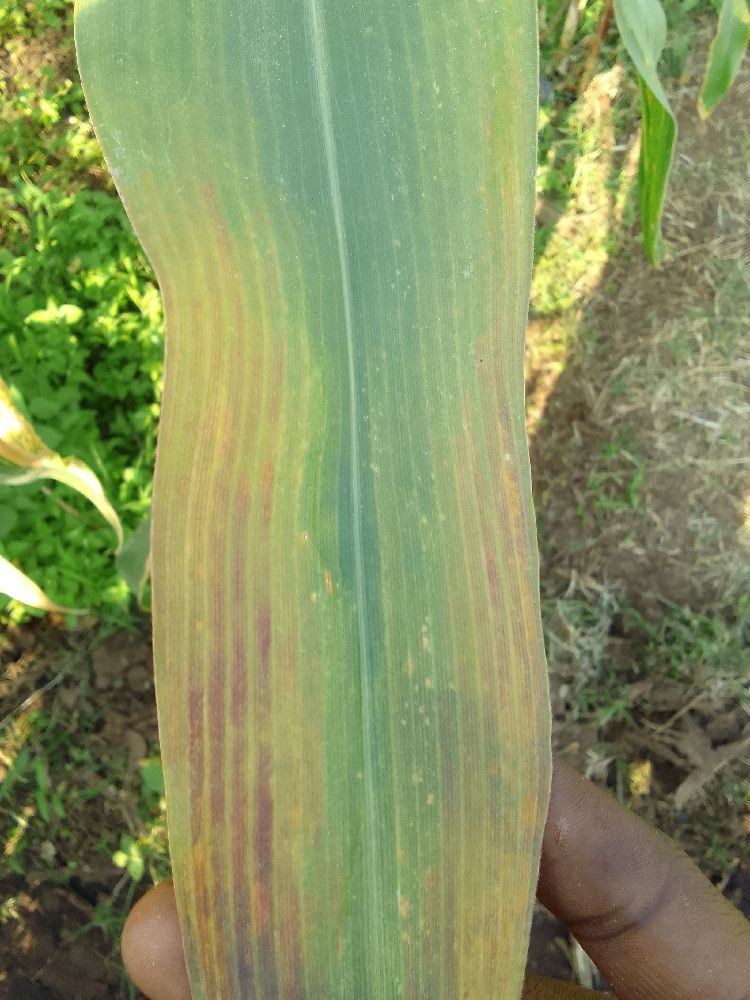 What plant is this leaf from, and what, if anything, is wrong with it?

maize, maize lethal necrosis
